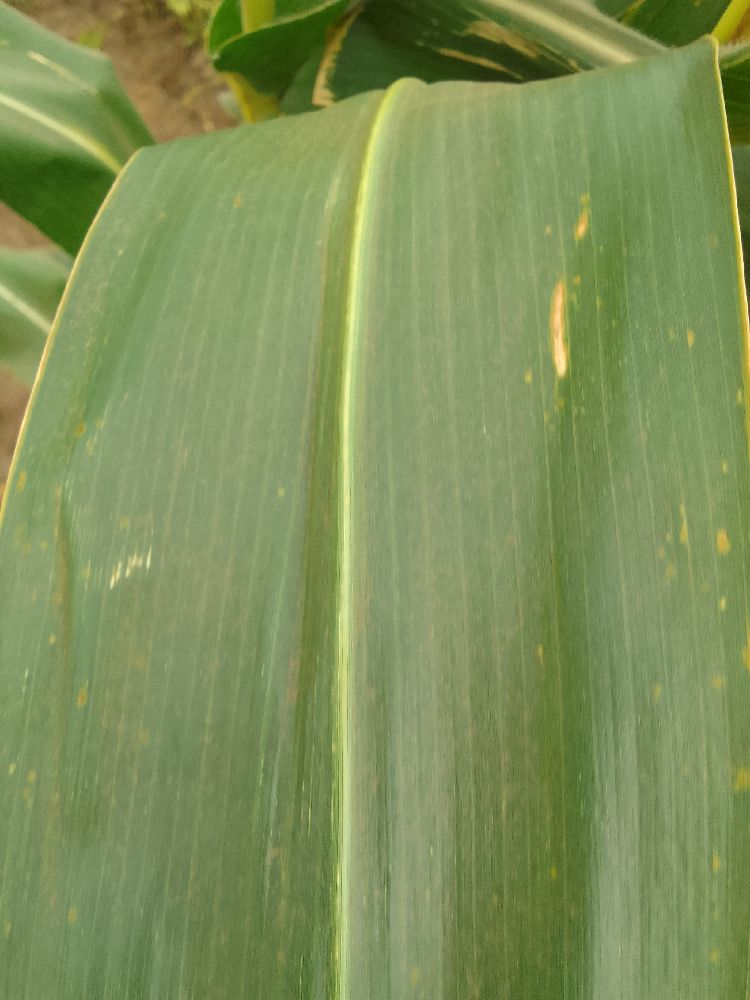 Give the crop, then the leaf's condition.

maize, healthy
